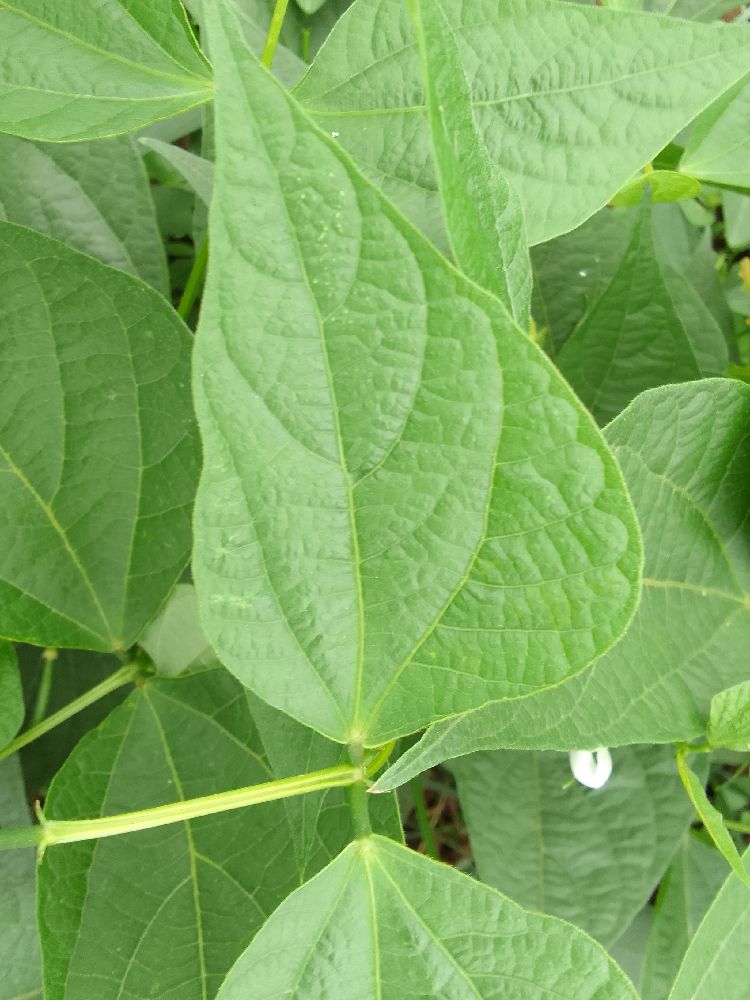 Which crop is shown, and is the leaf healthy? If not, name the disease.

common bean, healthy
